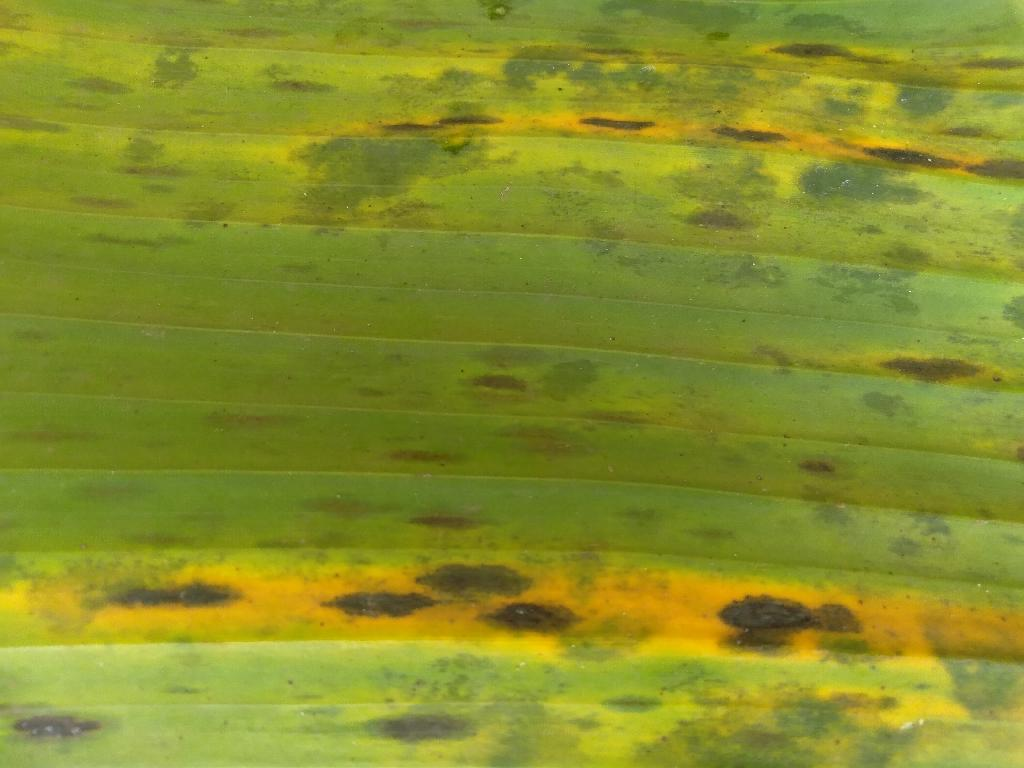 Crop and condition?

banana, black sigatoka
